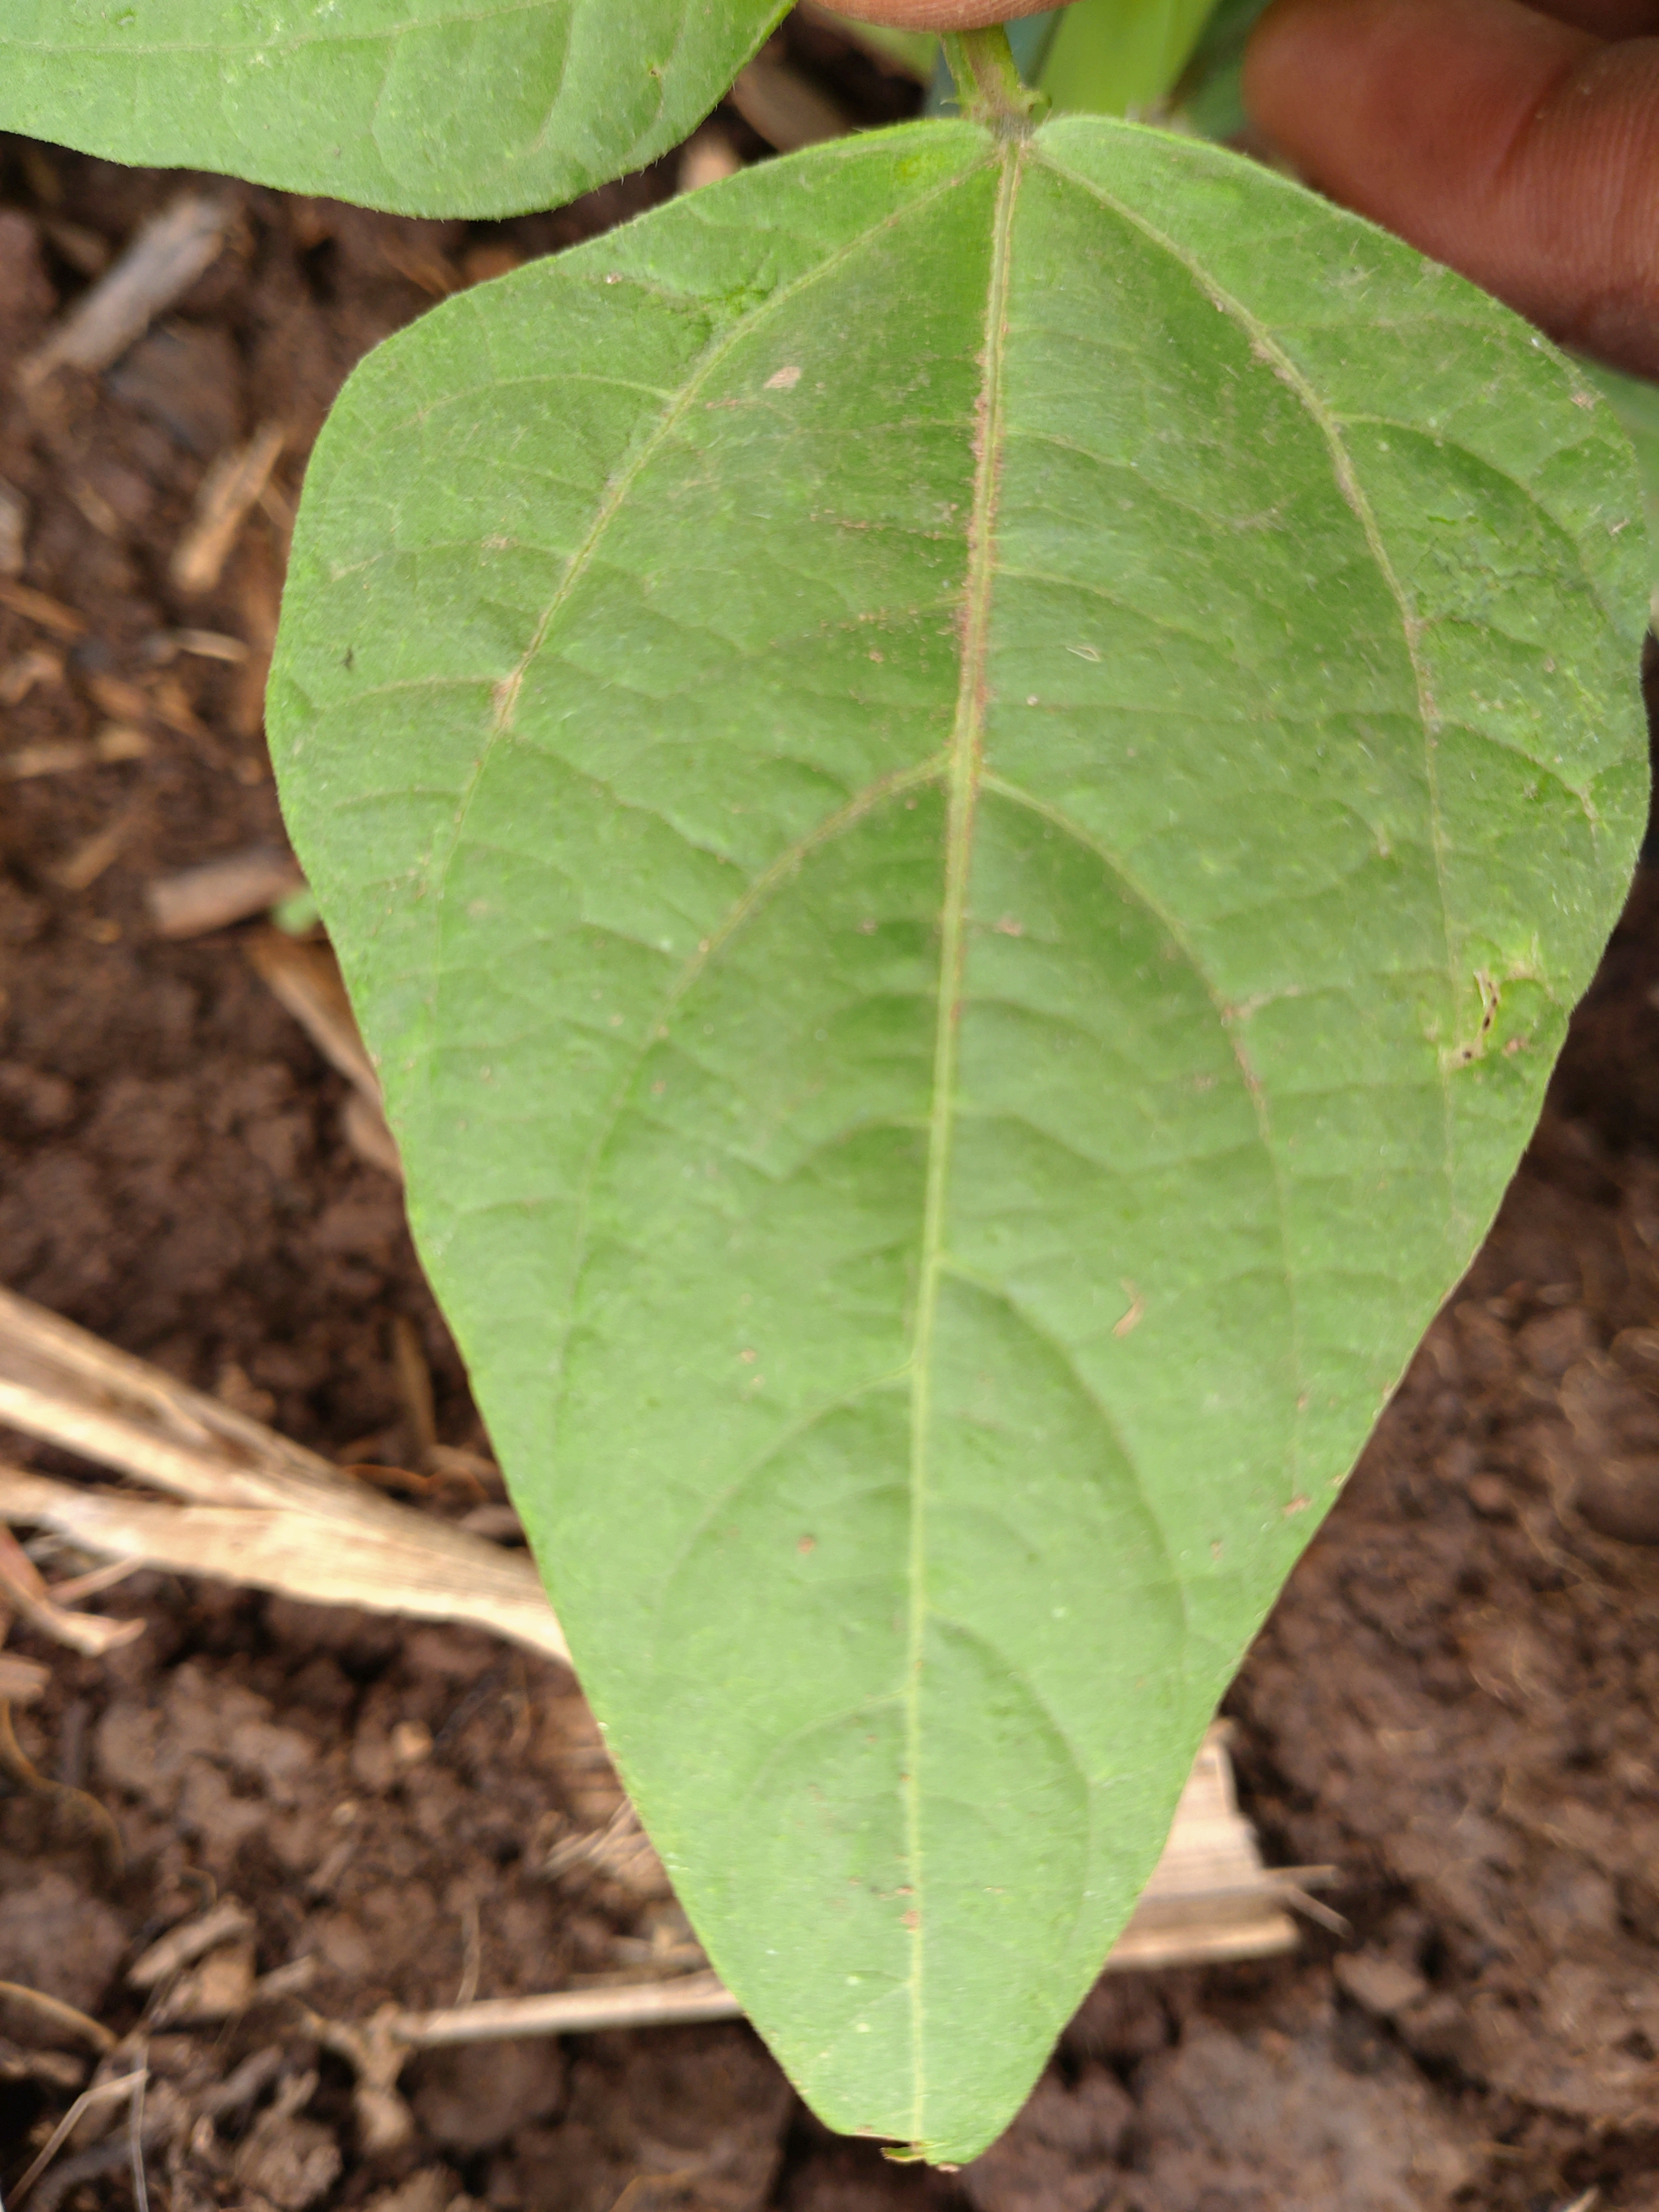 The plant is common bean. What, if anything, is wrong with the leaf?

healthy
